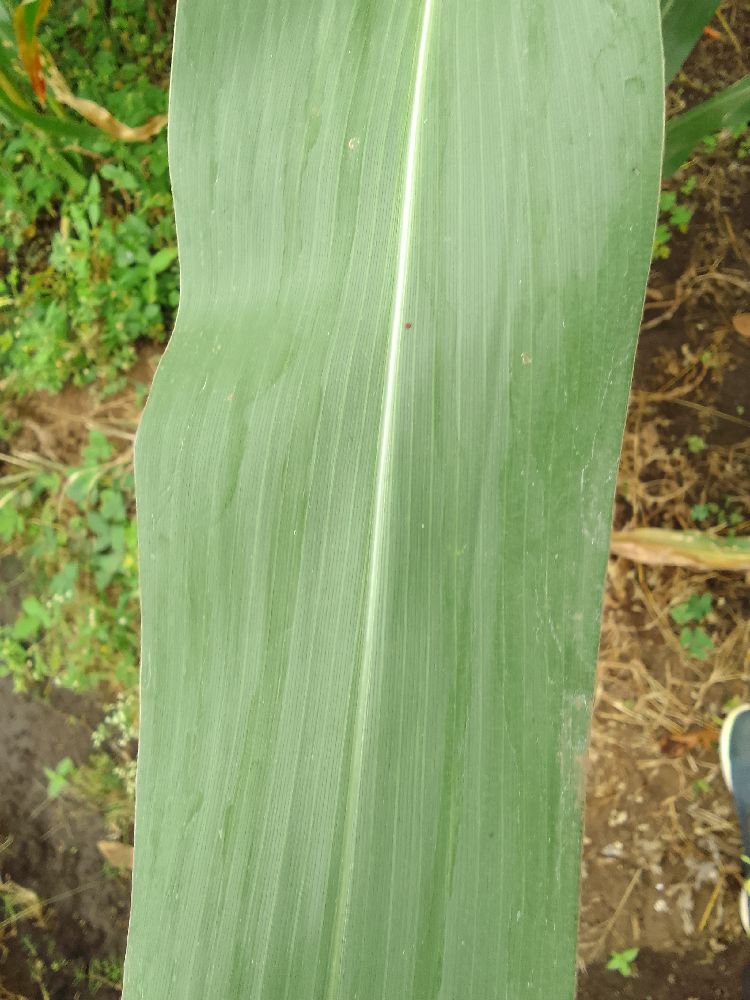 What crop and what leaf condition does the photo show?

maize, healthy
